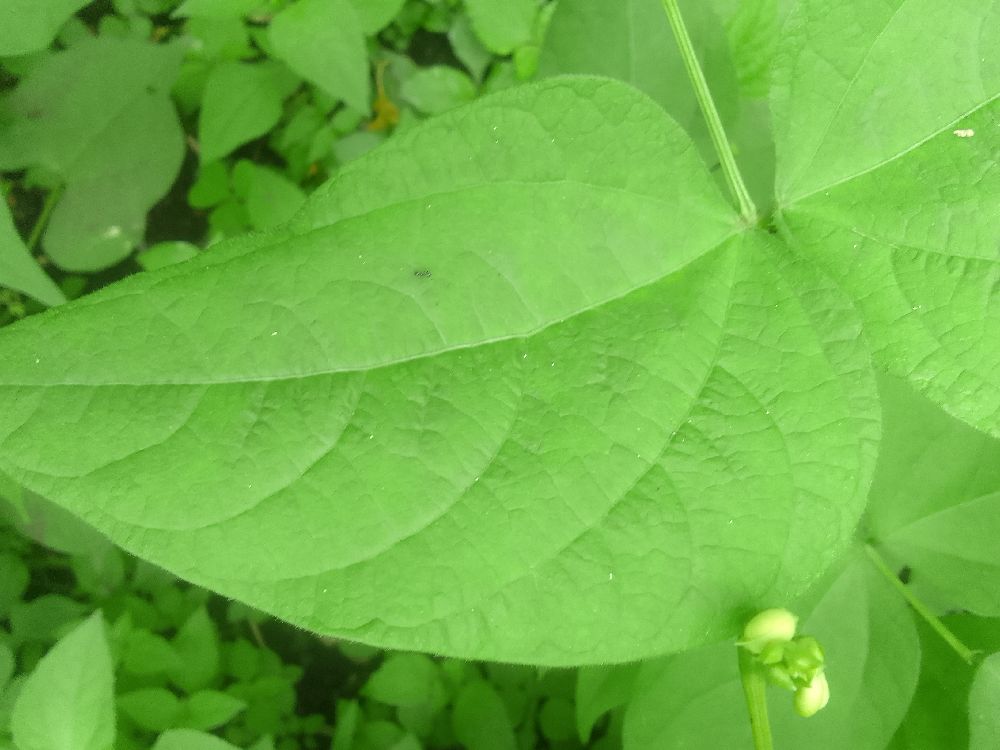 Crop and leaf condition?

common bean, healthy
